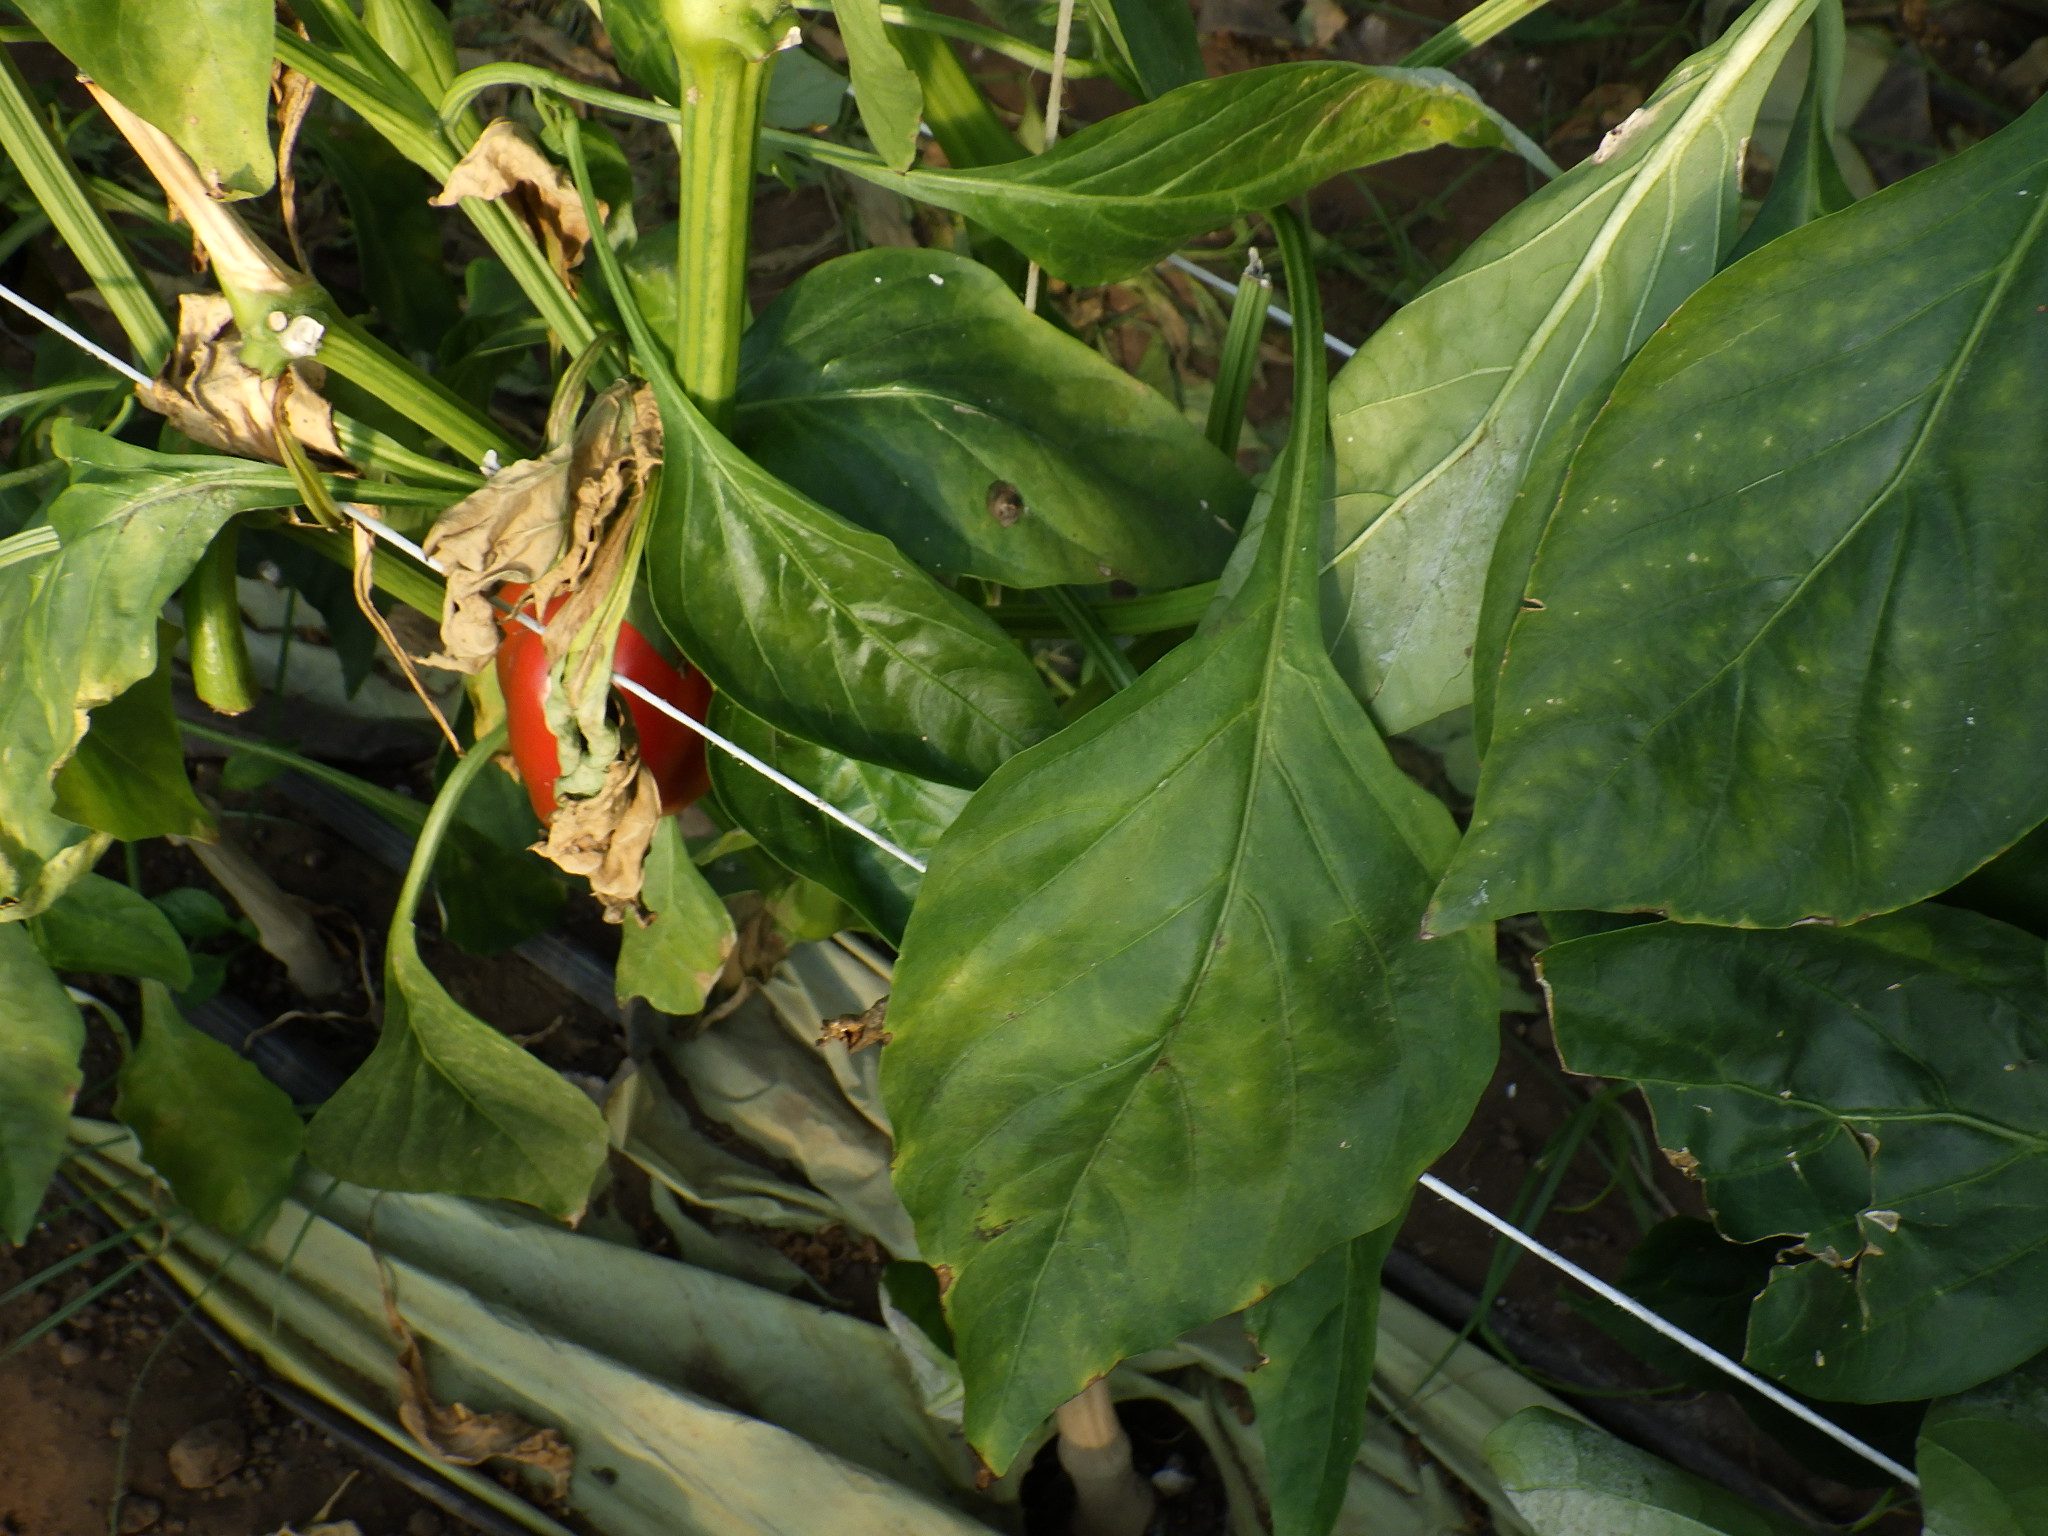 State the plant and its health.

bell pepper, healthy
